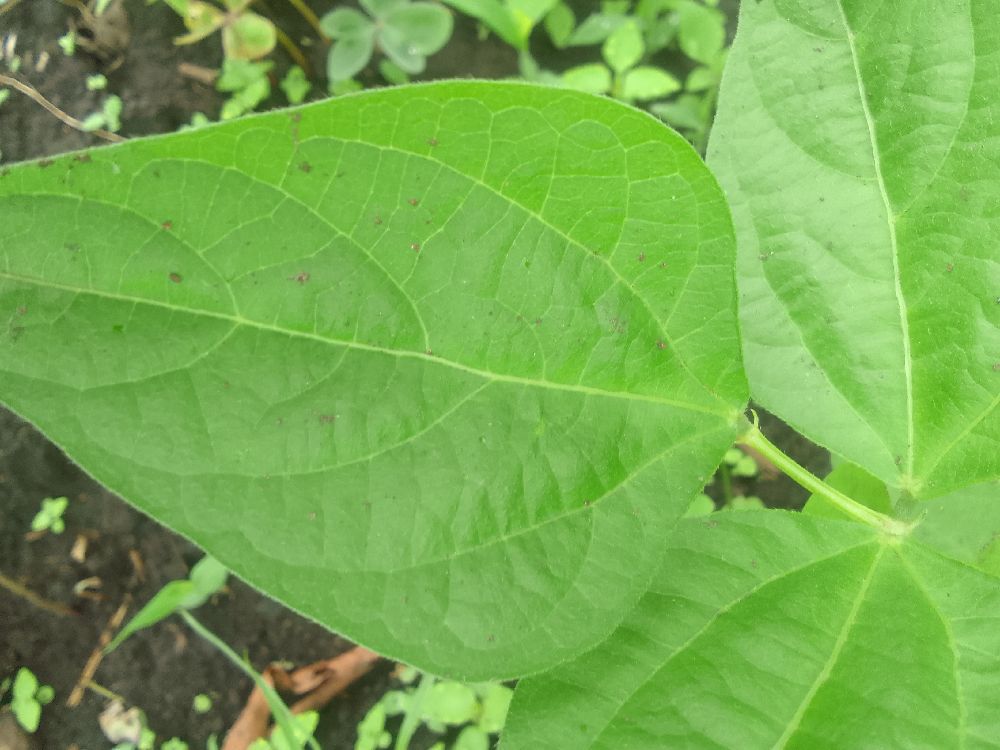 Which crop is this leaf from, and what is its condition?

common bean, healthy
